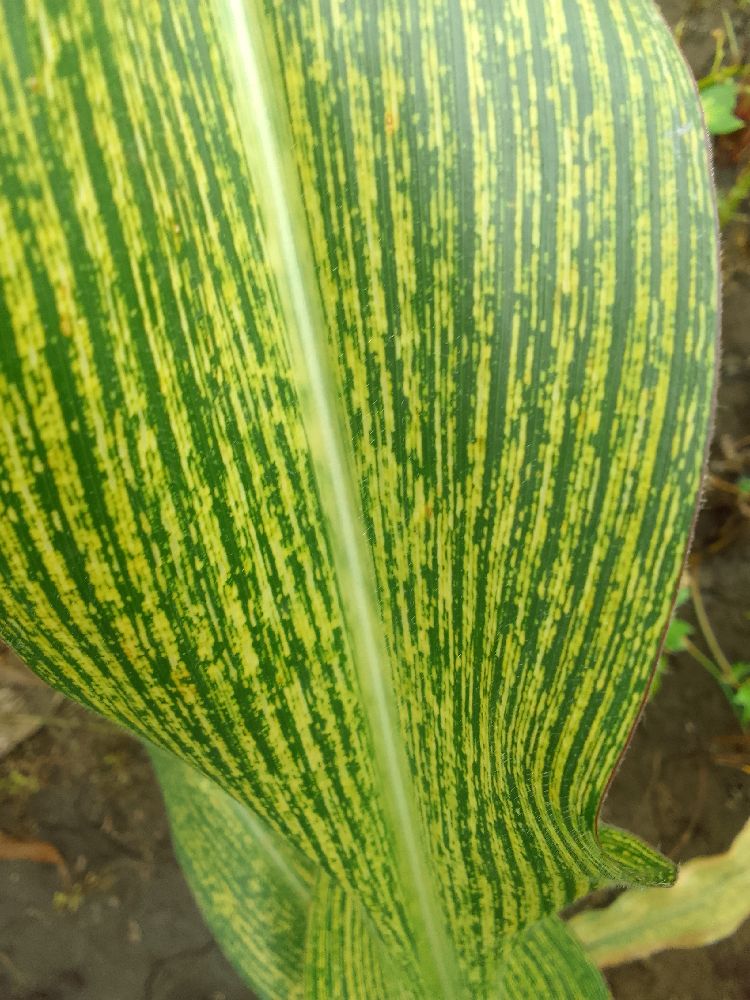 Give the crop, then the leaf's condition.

maize, maize streak virus
